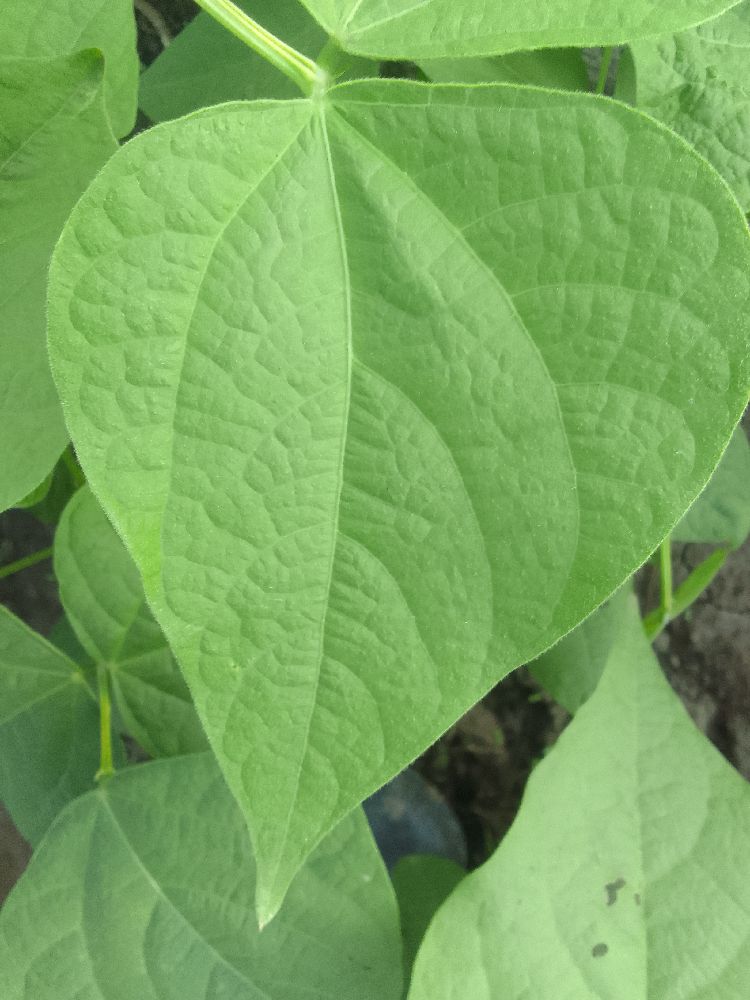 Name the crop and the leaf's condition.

common bean, healthy
